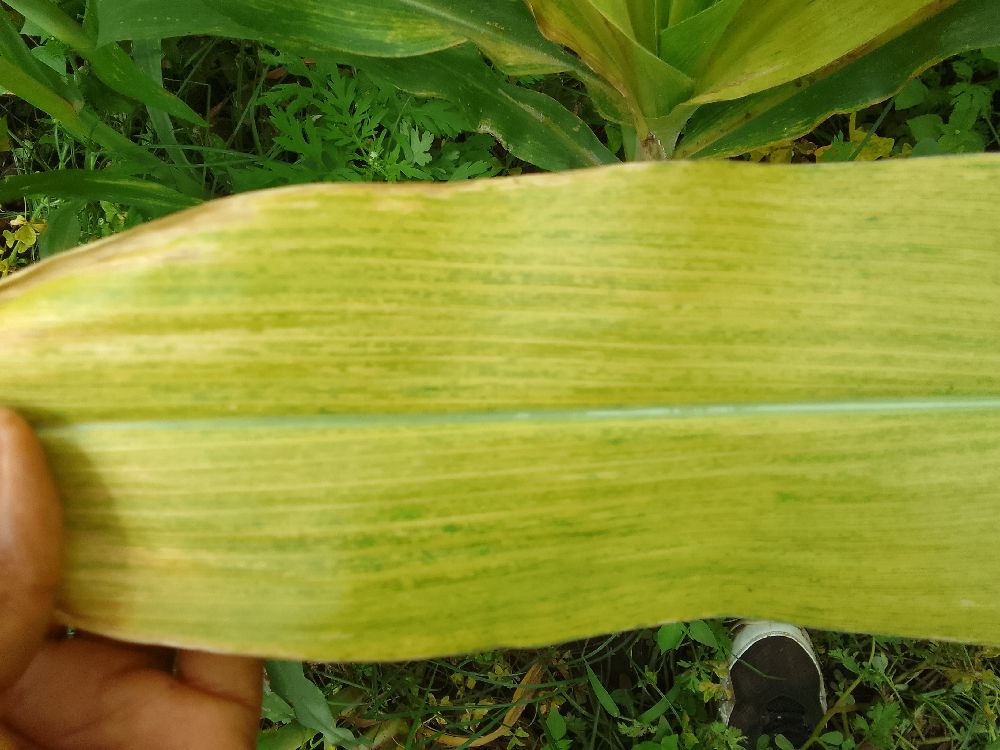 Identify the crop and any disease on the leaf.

maize, maize lethal necrosis
